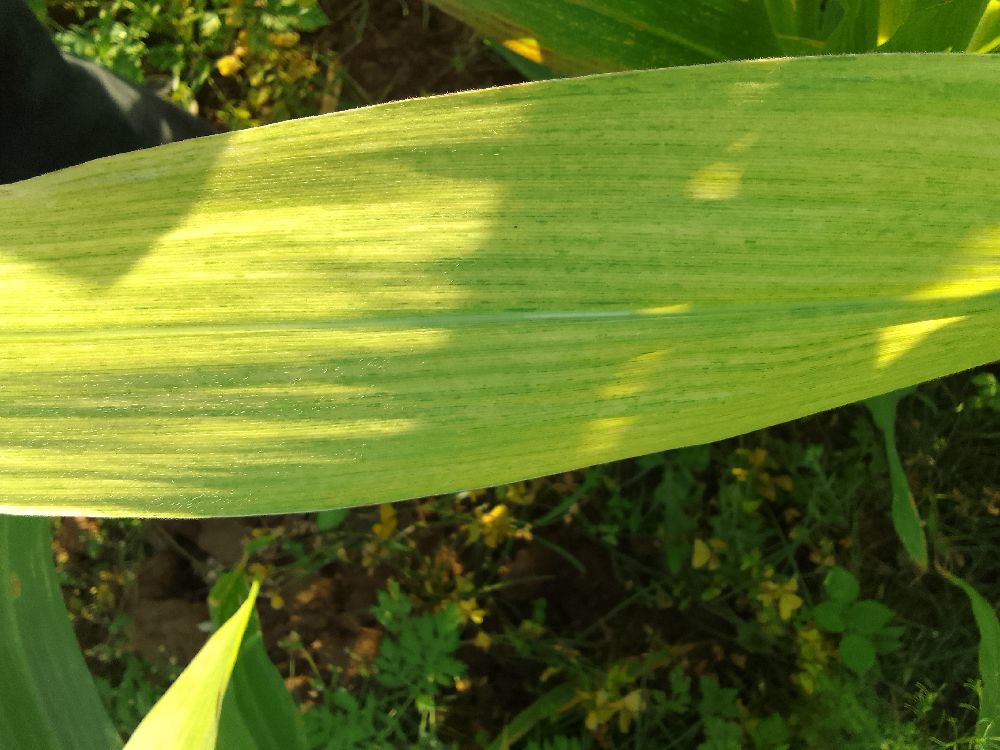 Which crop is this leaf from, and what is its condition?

maize, maize lethal necrosis
